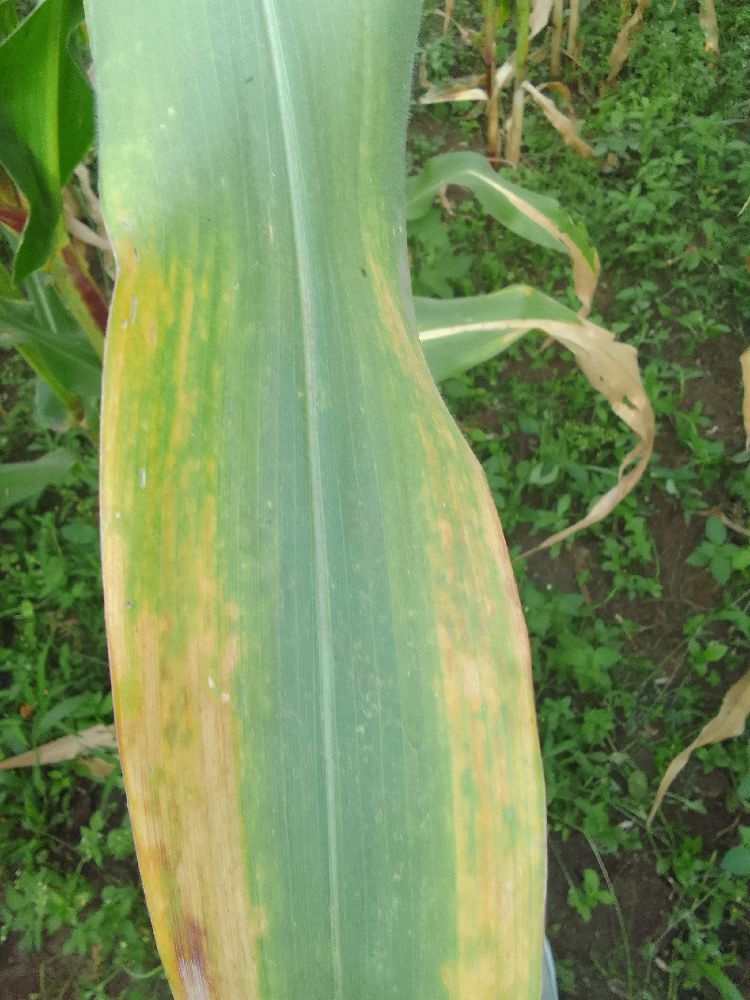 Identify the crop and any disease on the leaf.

maize, maize lethal necrosis
